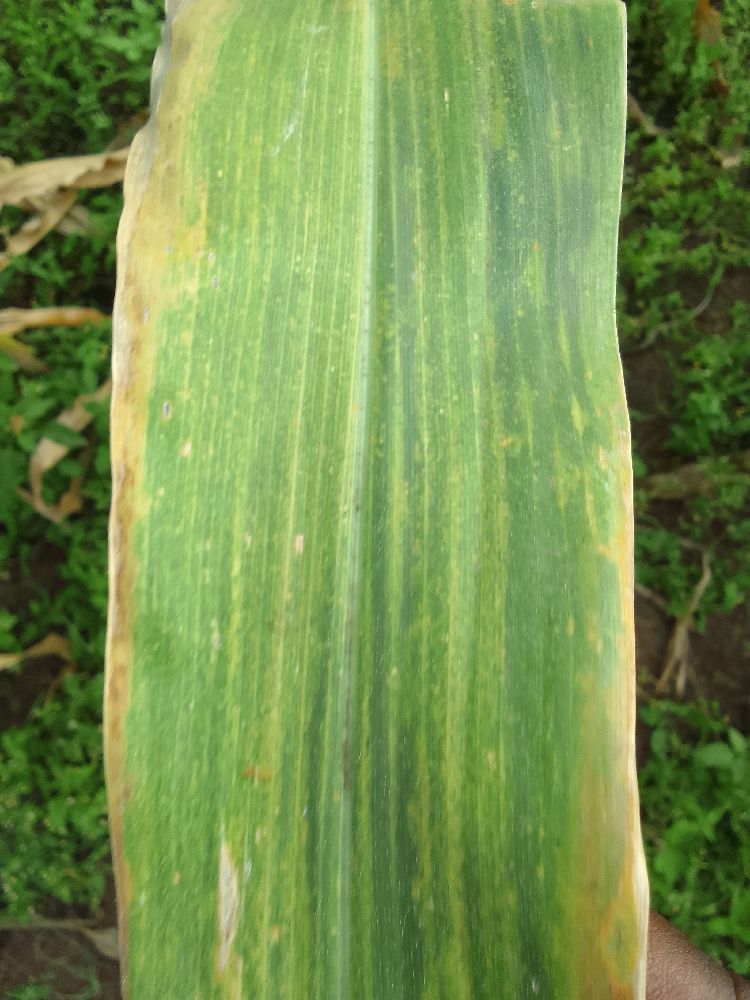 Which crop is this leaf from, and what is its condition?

maize, maize lethal necrosis
